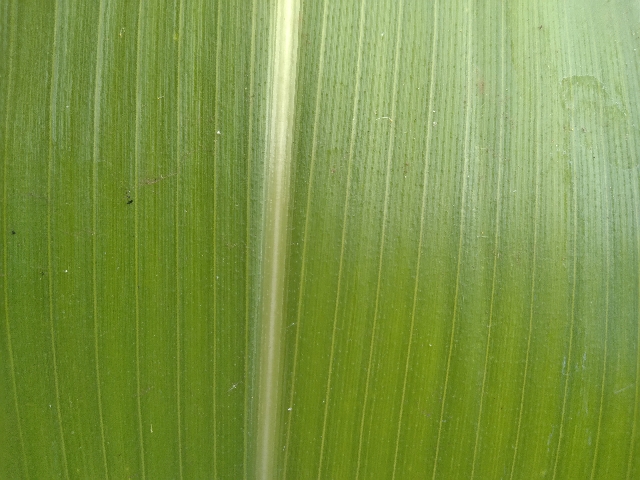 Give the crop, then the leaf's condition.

maize, healthy
